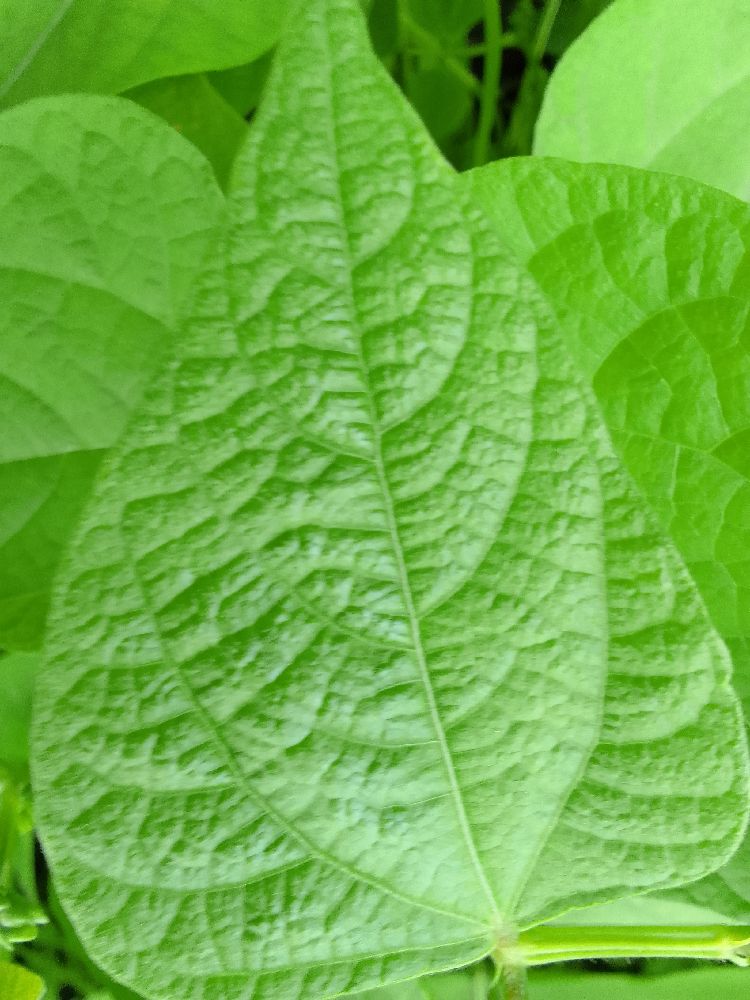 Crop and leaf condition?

common bean, healthy
